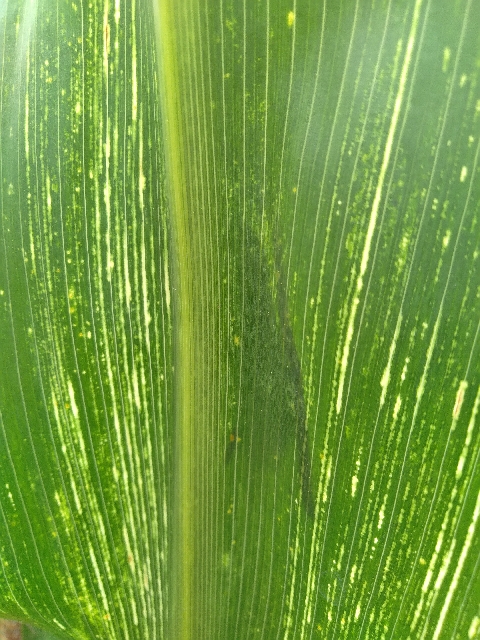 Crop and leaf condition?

maize, maize streak virus
